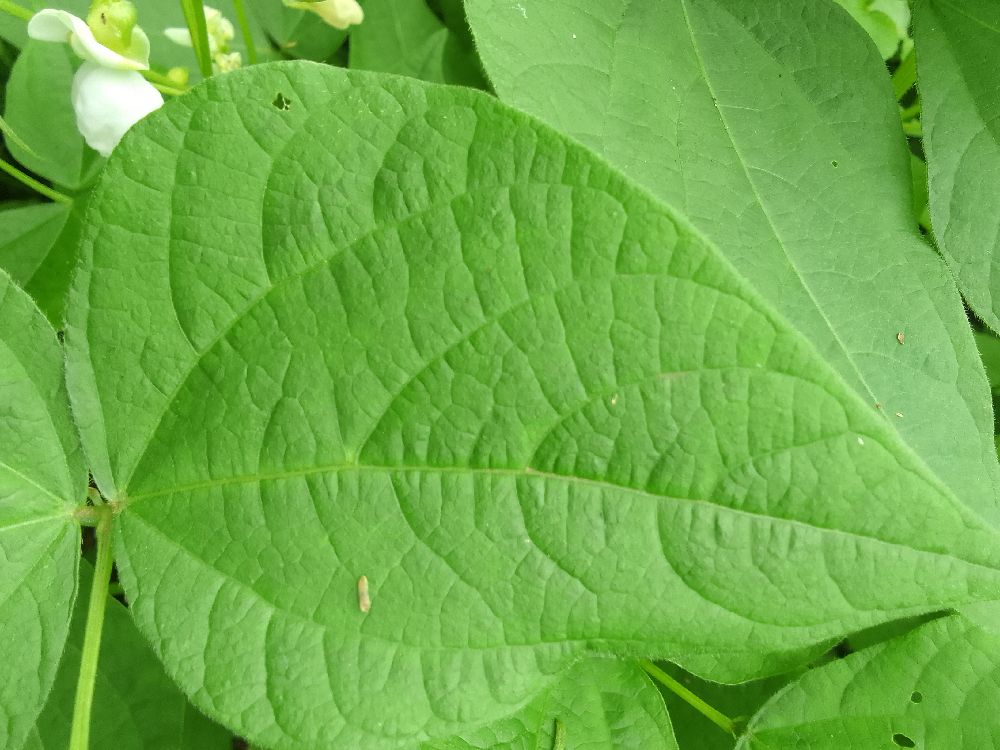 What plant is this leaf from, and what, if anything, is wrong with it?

common bean, healthy
